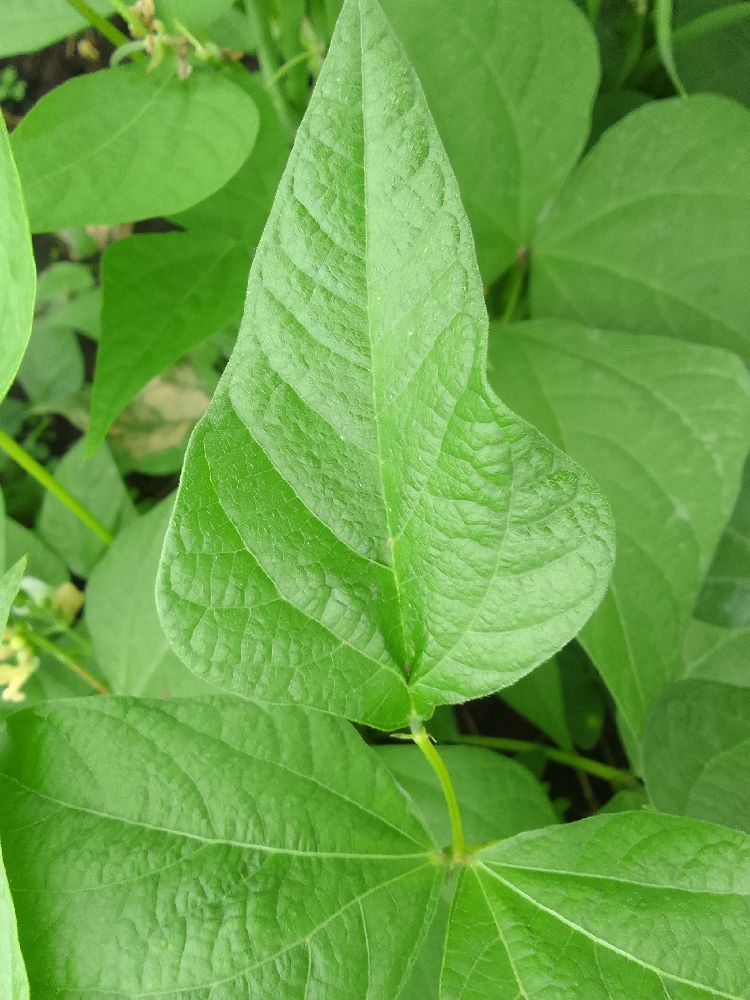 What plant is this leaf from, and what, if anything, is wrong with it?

common bean, healthy
